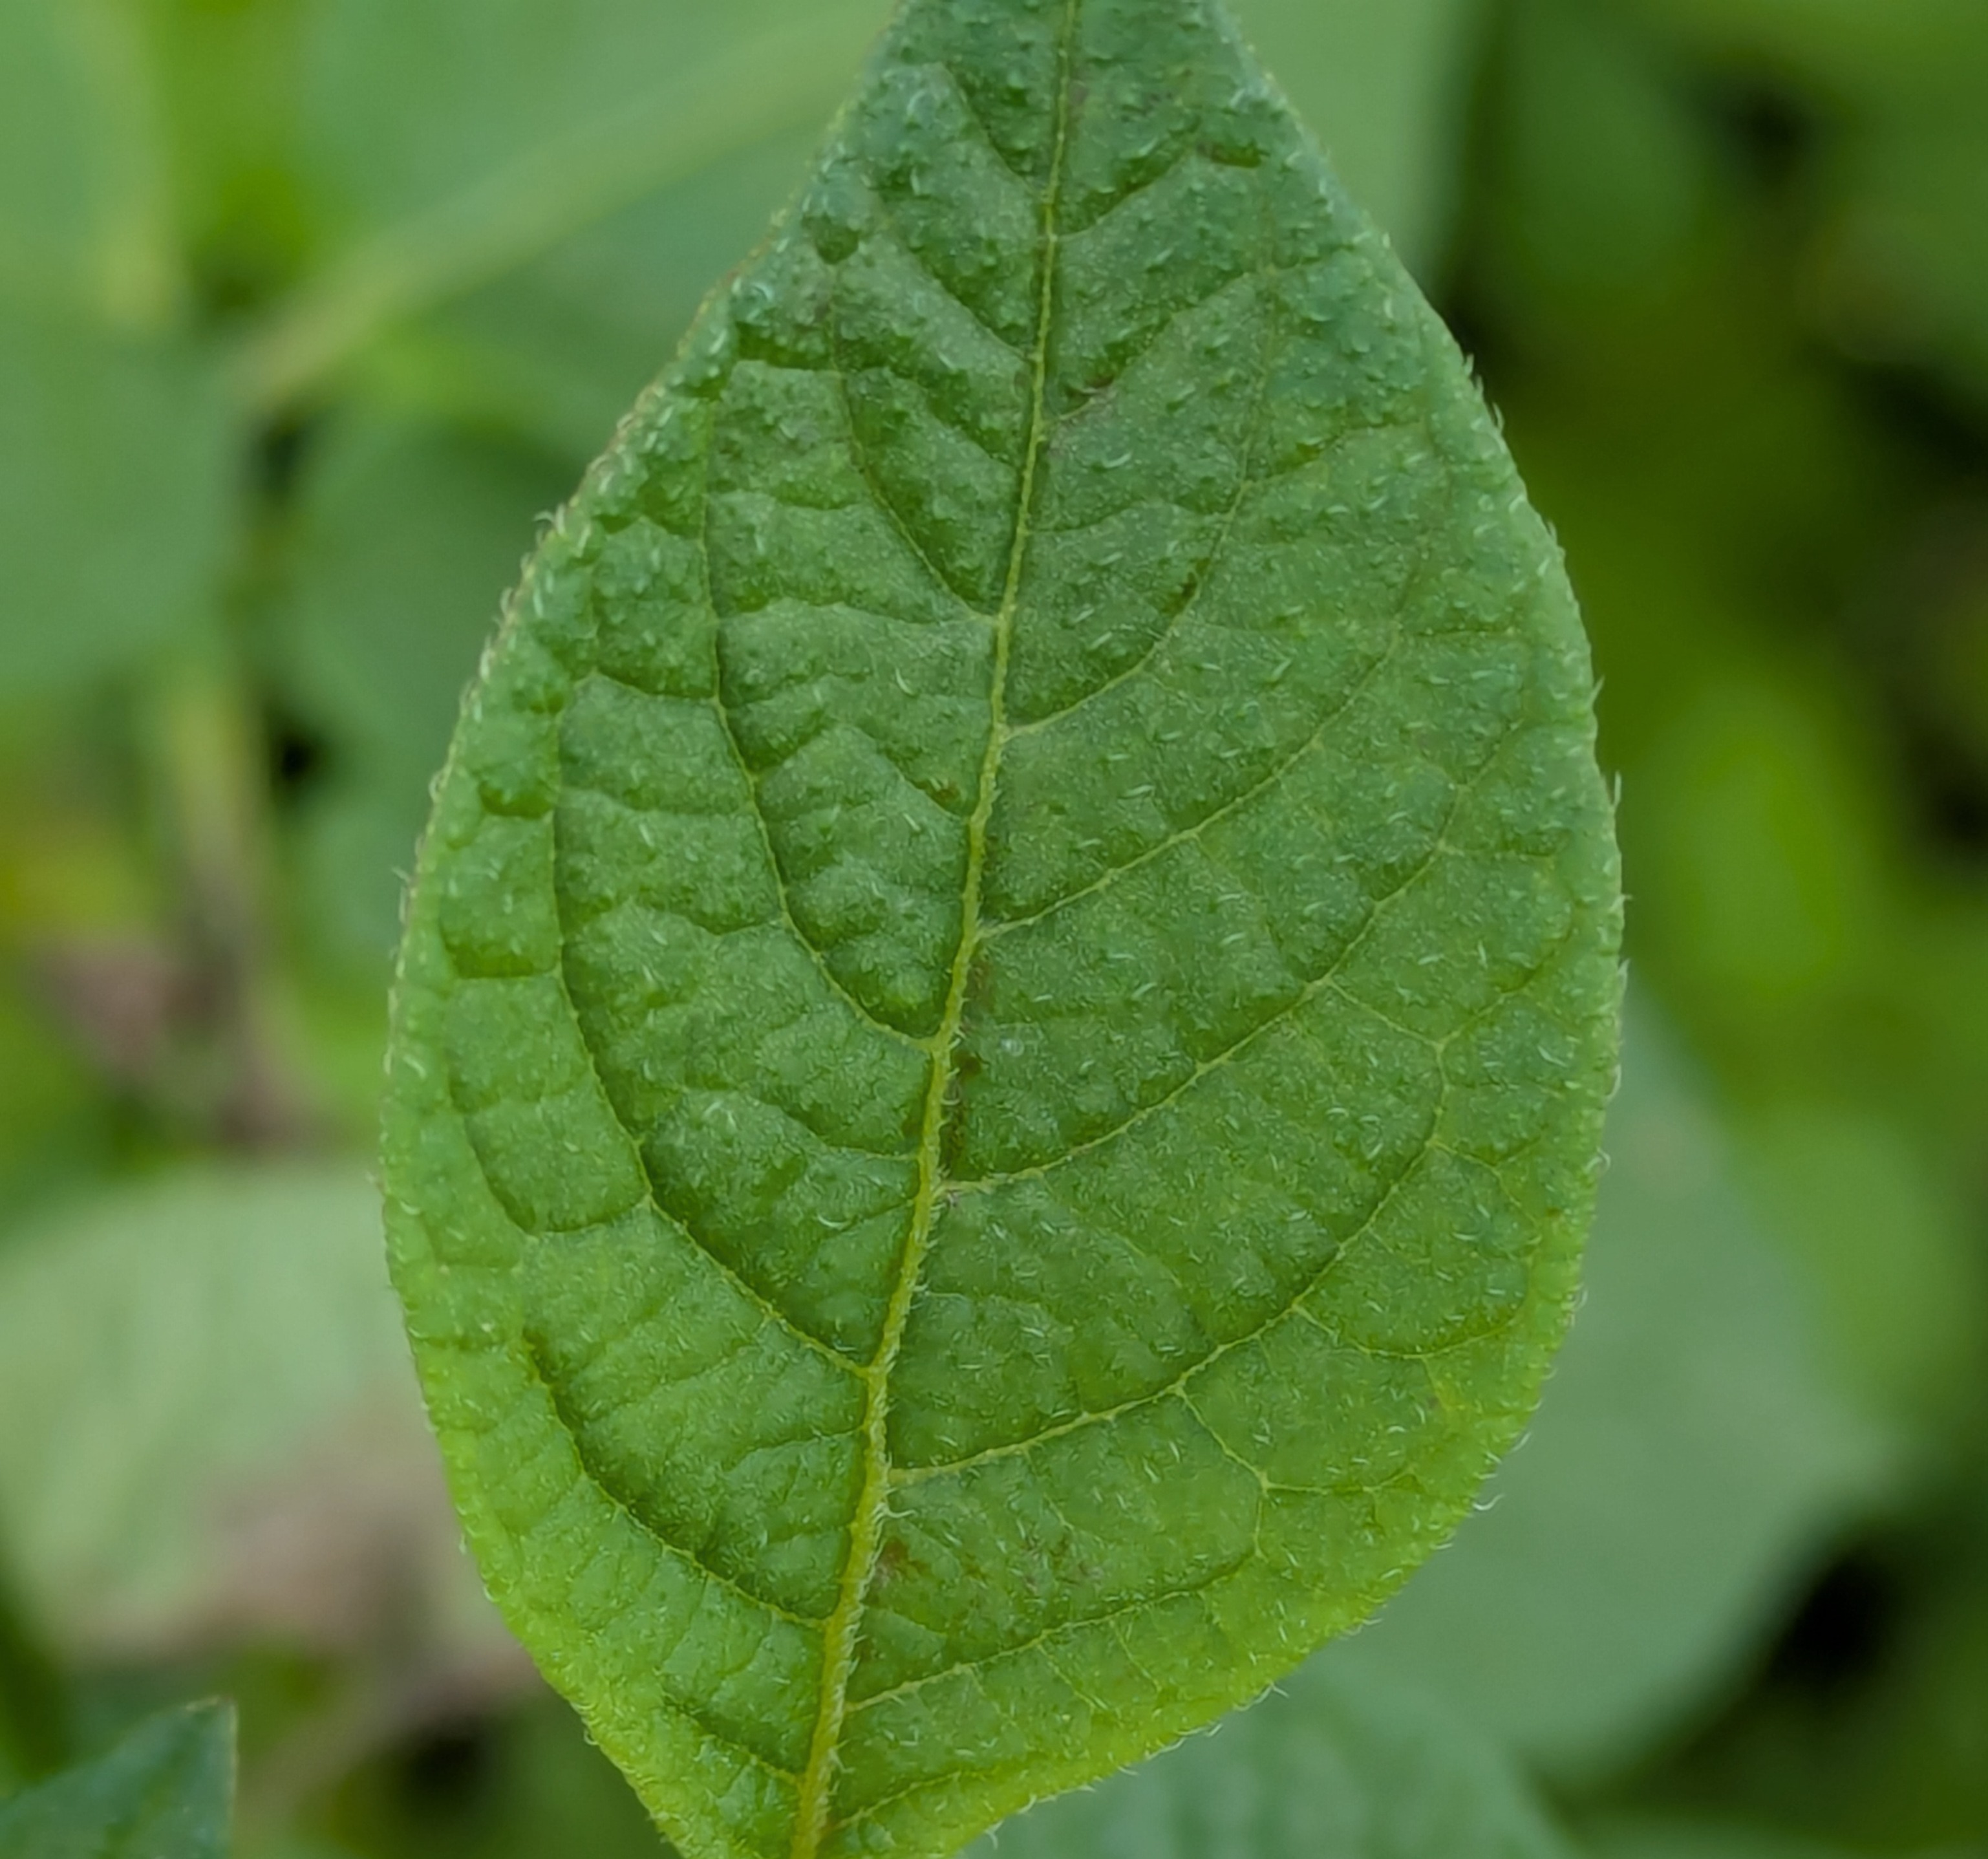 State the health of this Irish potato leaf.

healthy
